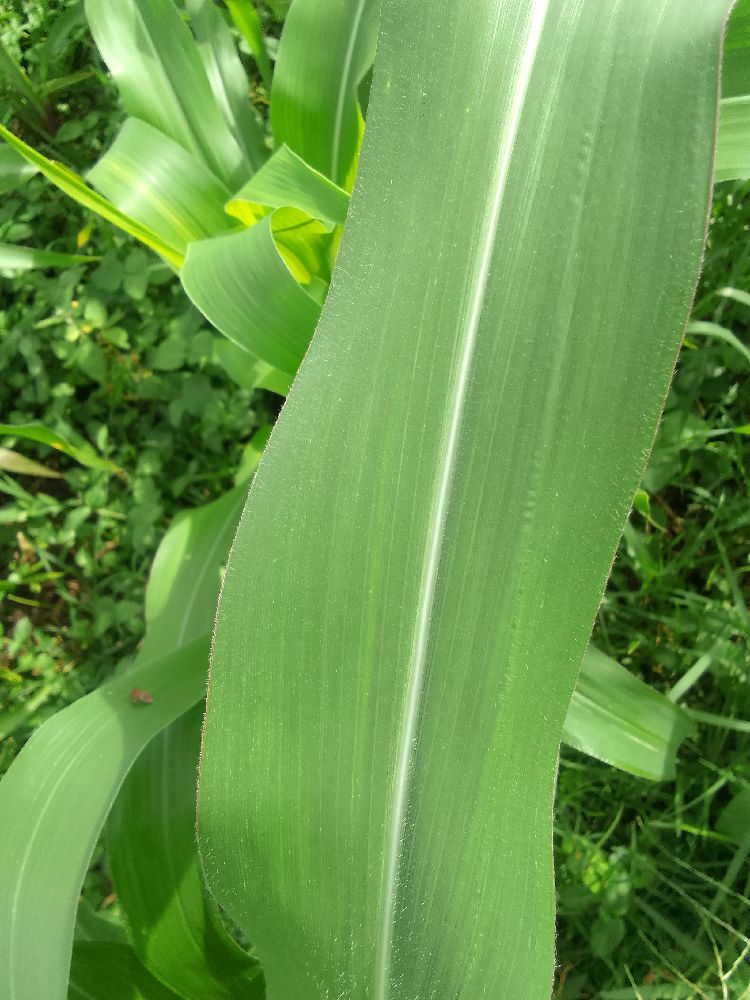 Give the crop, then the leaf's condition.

maize, healthy
